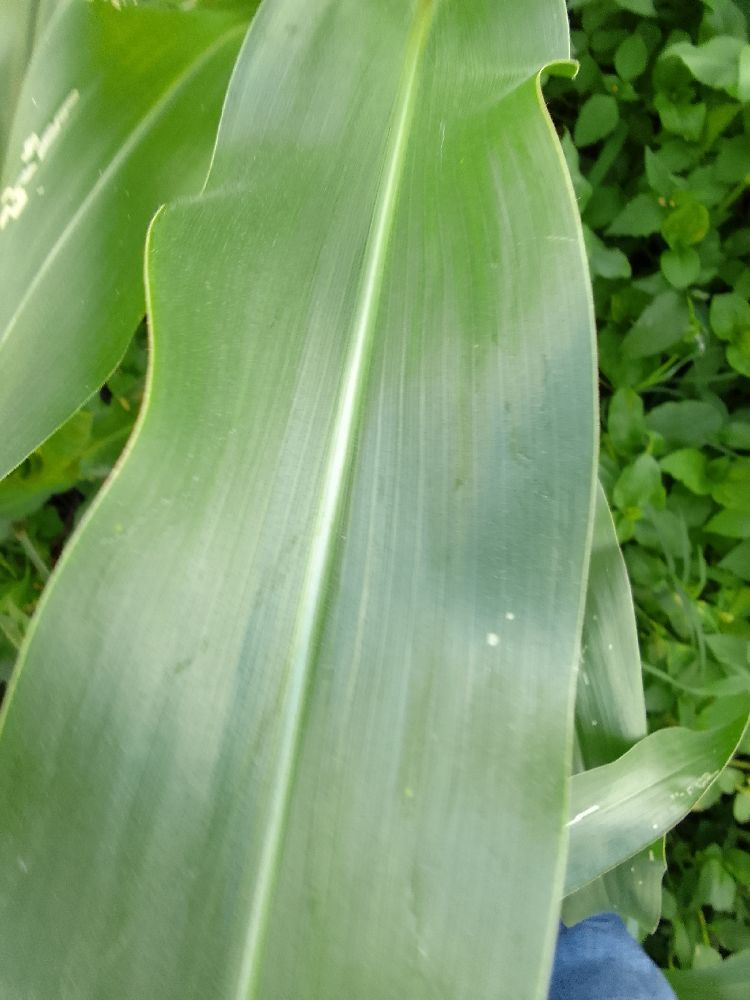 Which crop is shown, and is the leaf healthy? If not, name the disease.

maize, healthy
